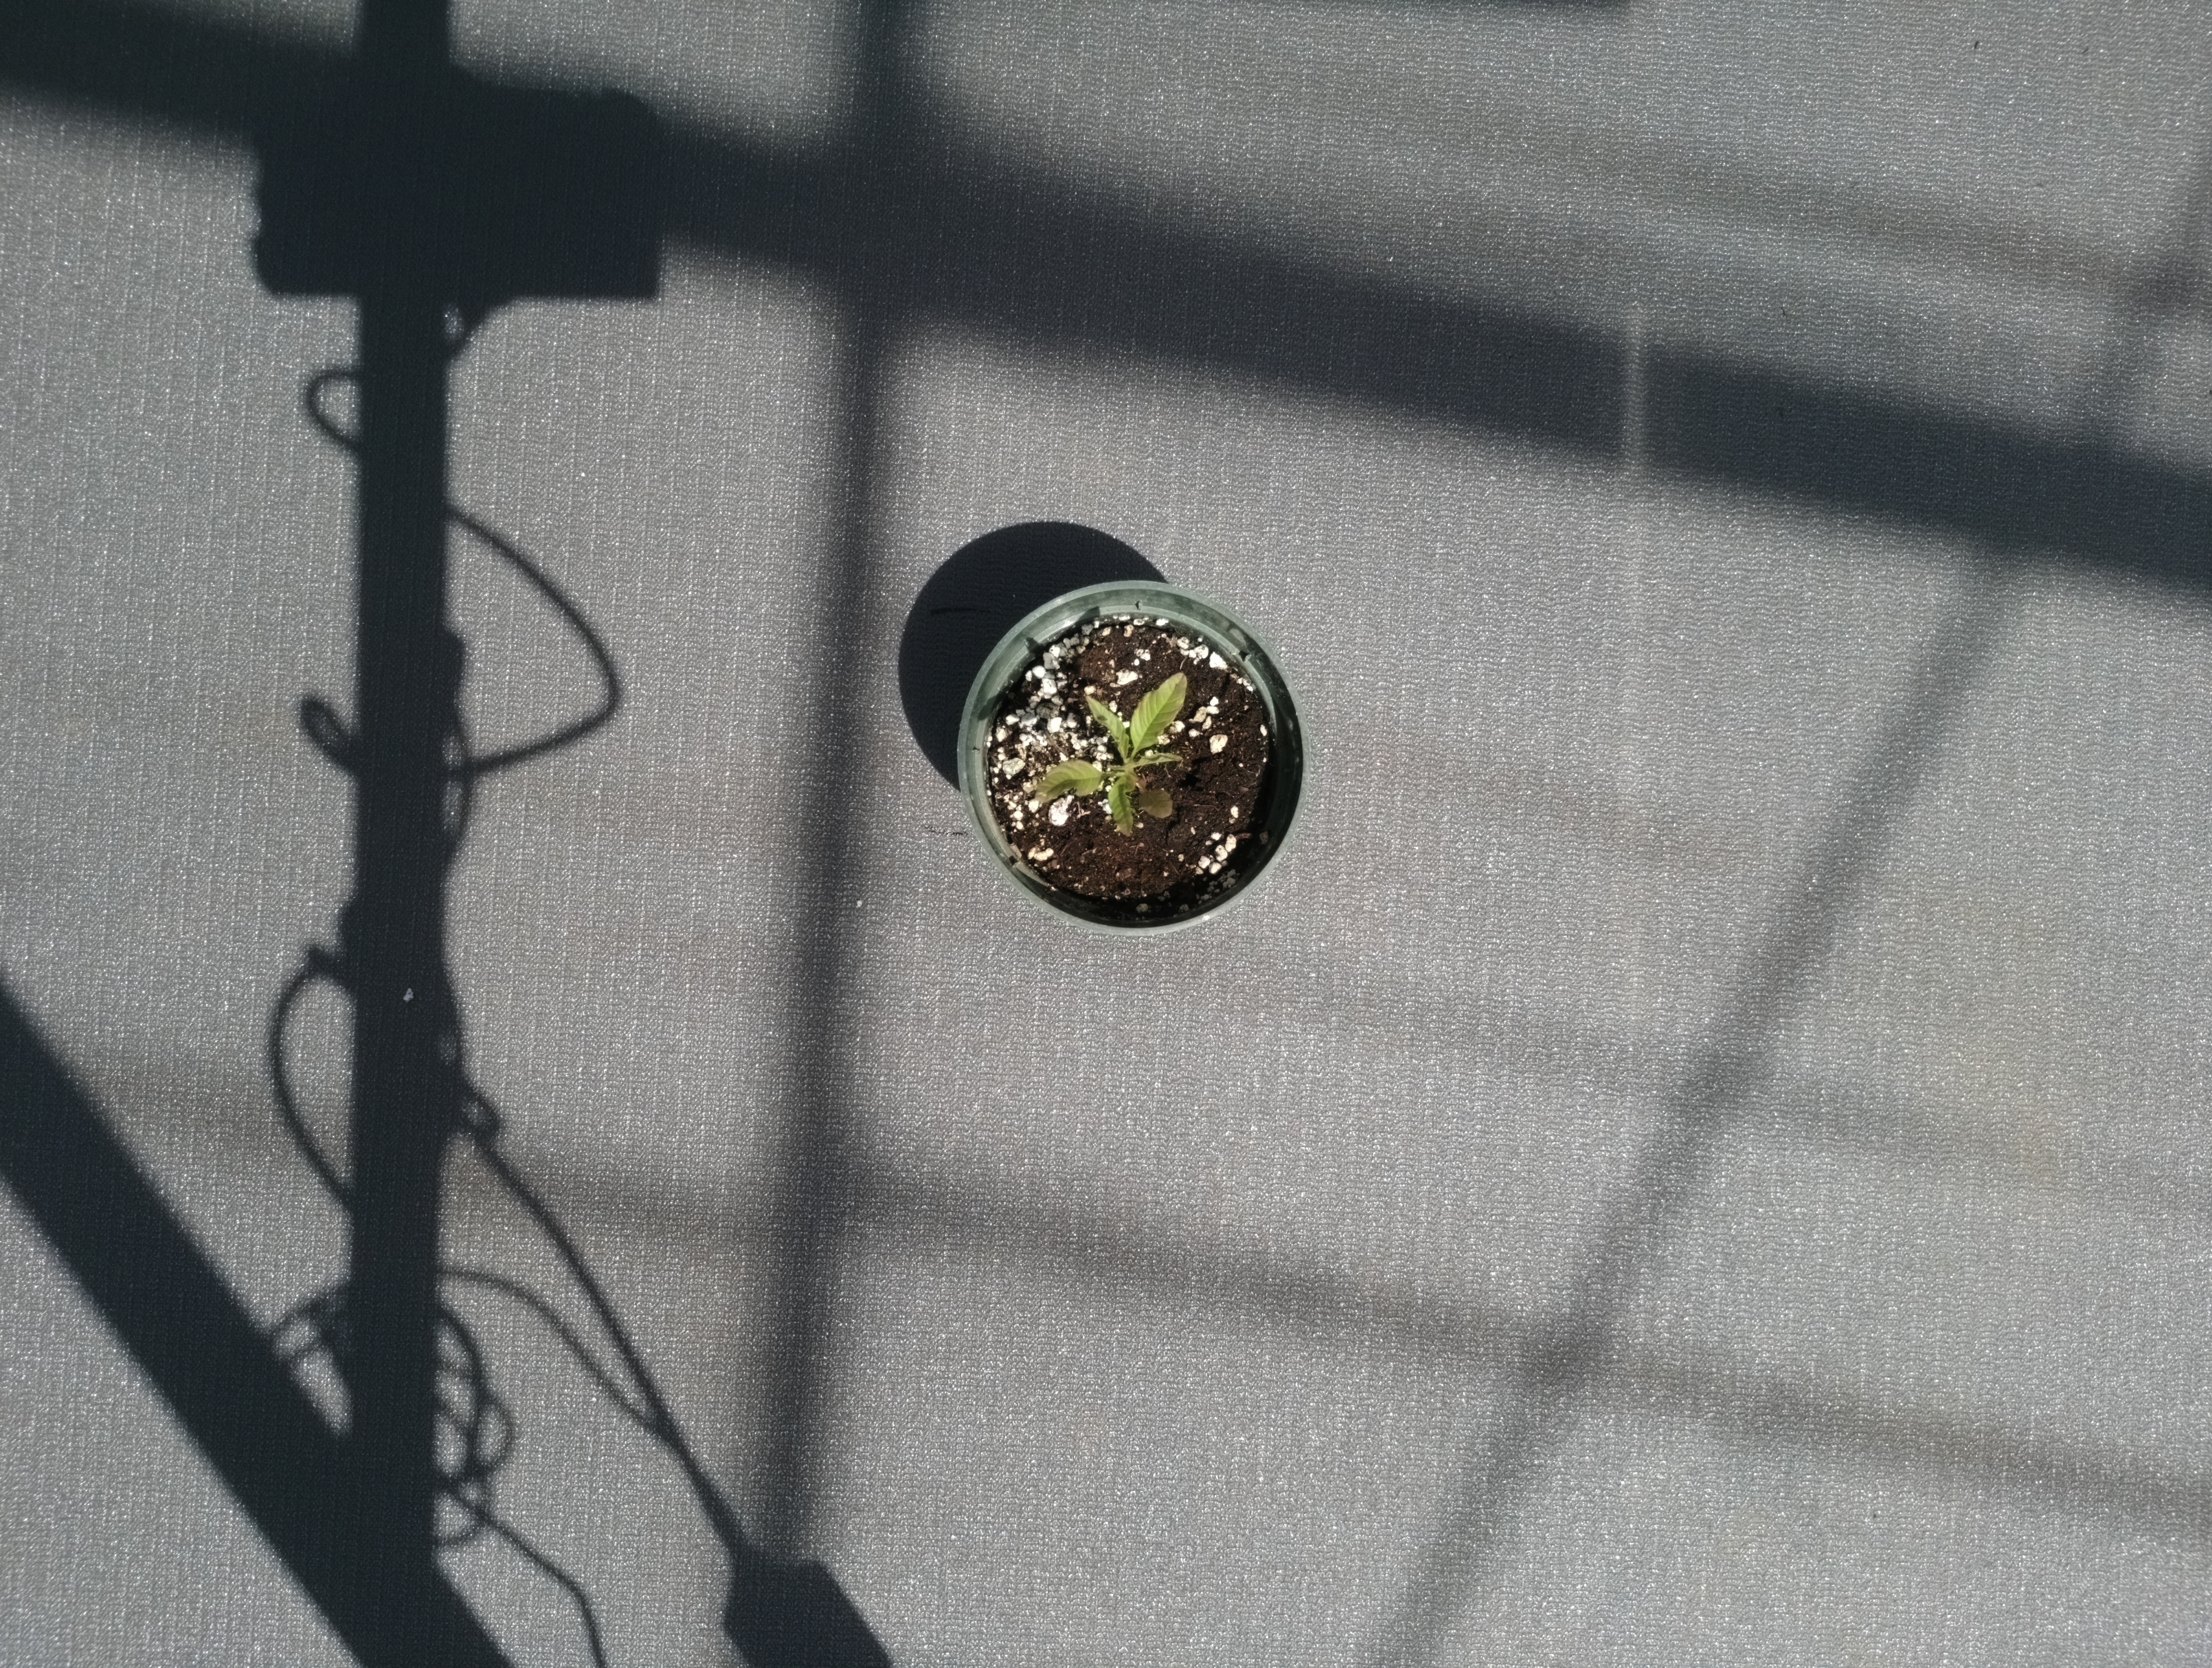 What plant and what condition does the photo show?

waterhemp, chlorosis only
